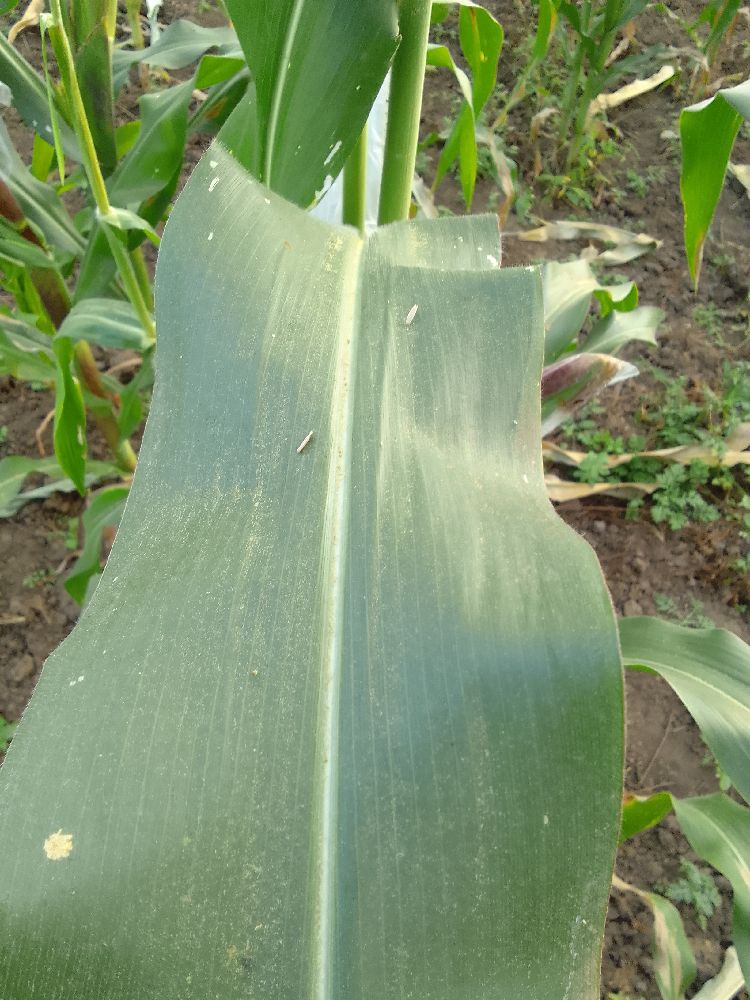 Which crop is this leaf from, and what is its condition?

maize, healthy
